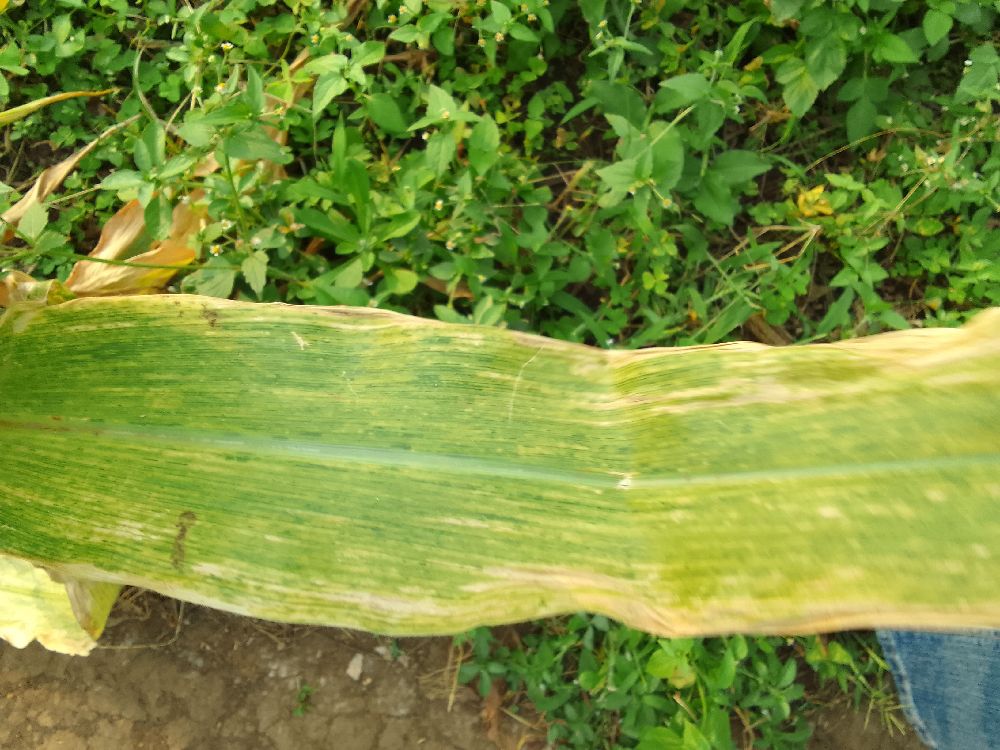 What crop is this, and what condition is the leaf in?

maize, maize lethal necrosis
